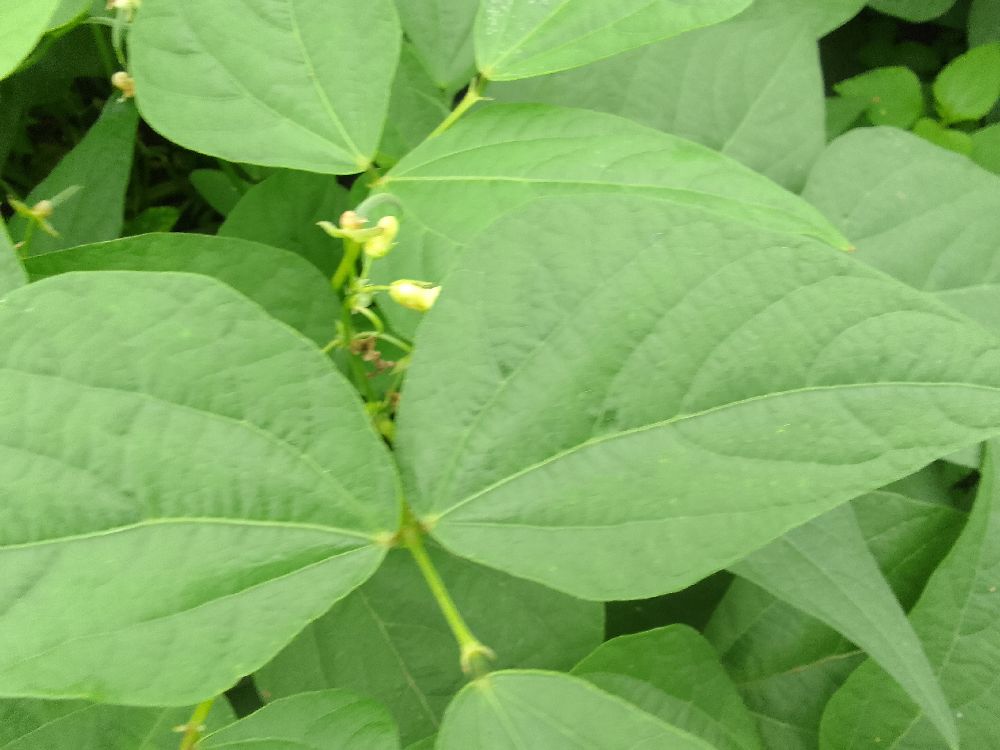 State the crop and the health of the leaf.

common bean, healthy
